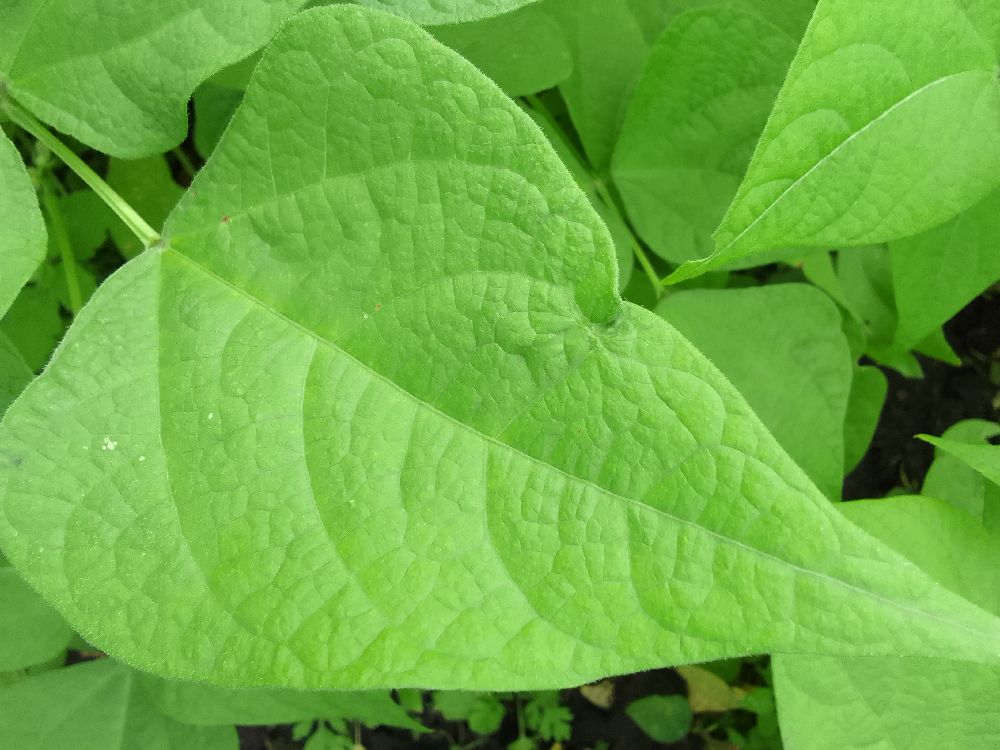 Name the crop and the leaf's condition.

common bean, healthy
